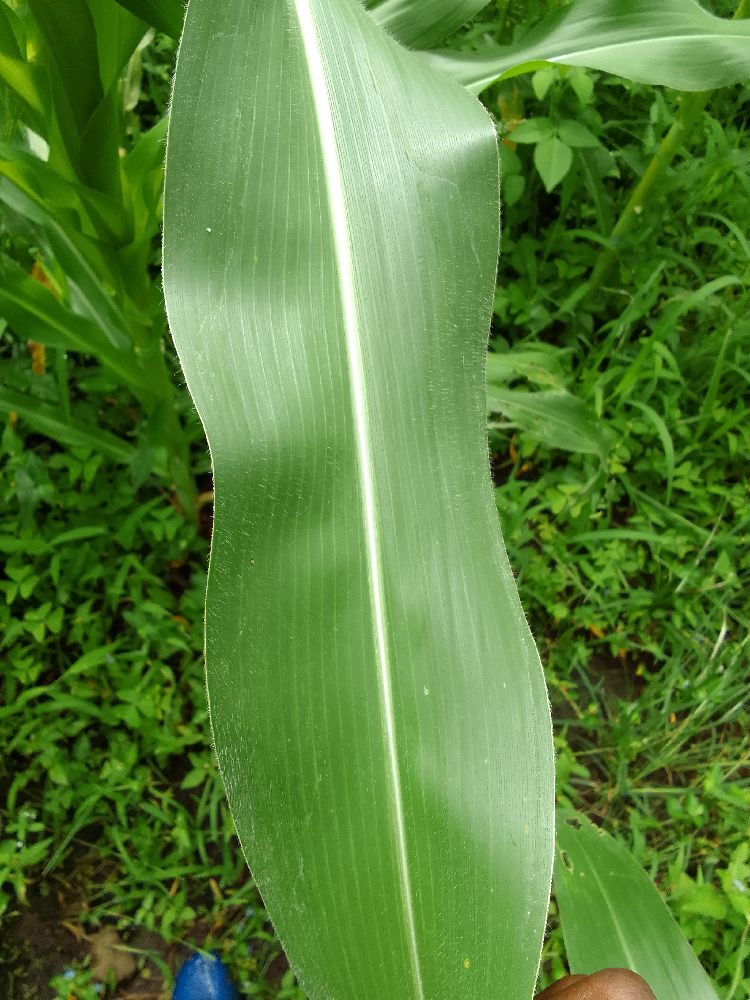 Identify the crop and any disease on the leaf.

maize, healthy
